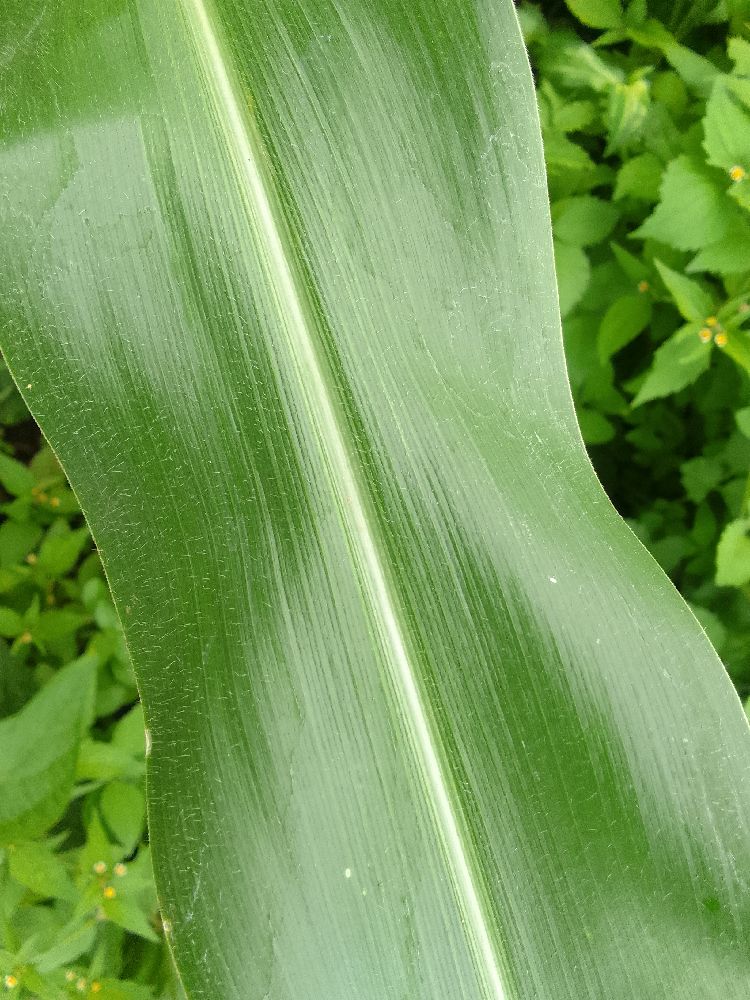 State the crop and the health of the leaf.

maize, healthy
